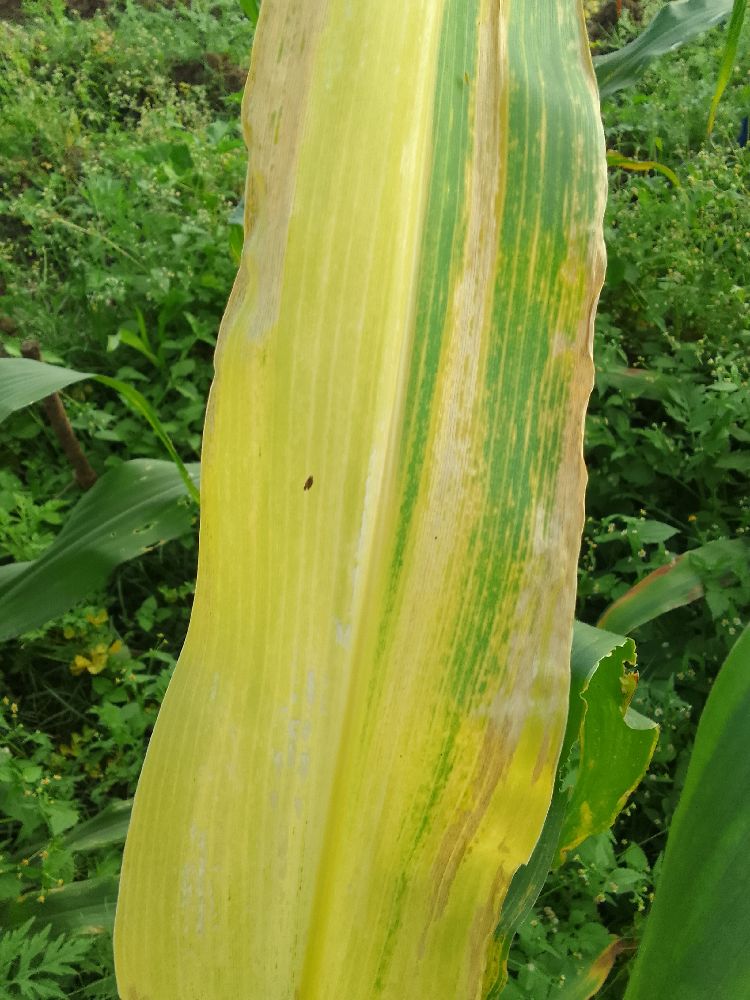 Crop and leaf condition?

maize, maize lethal necrosis
